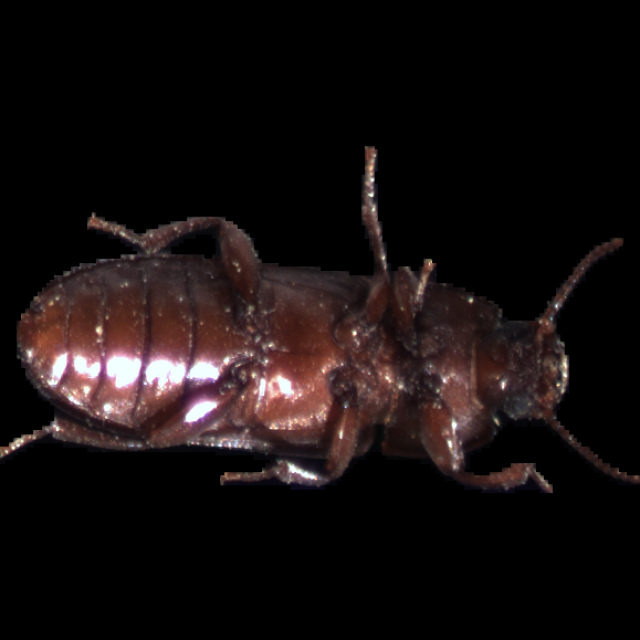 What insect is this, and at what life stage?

mealworm beetle
